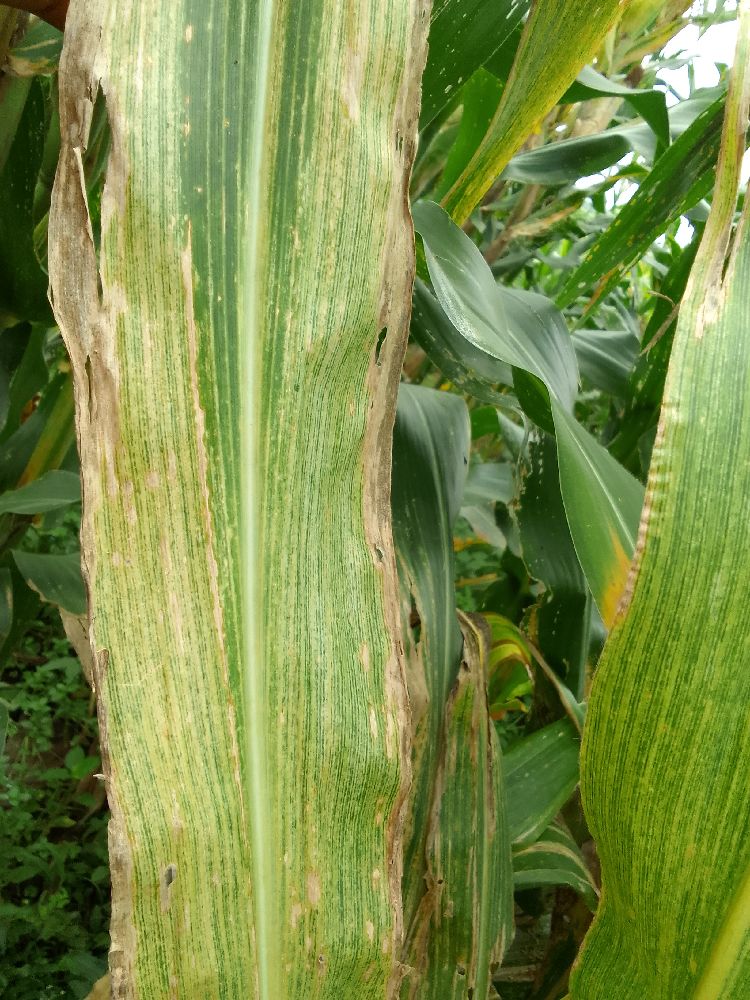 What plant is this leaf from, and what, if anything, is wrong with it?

maize, maize lethal necrosis
